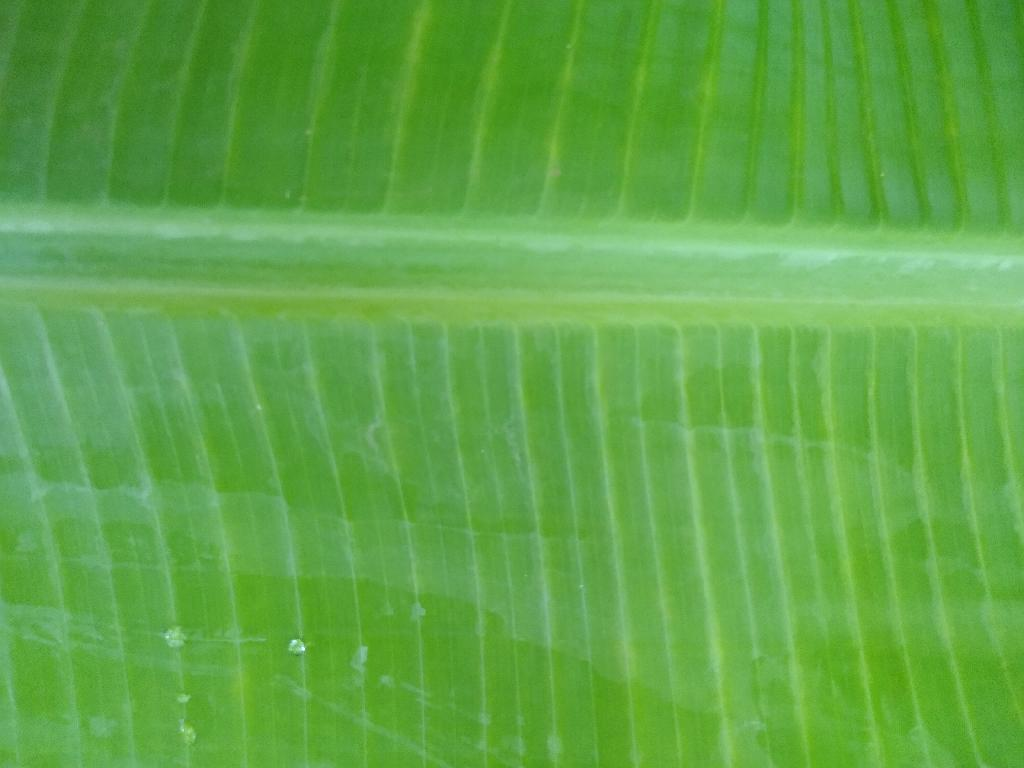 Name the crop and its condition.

banana, healthy
